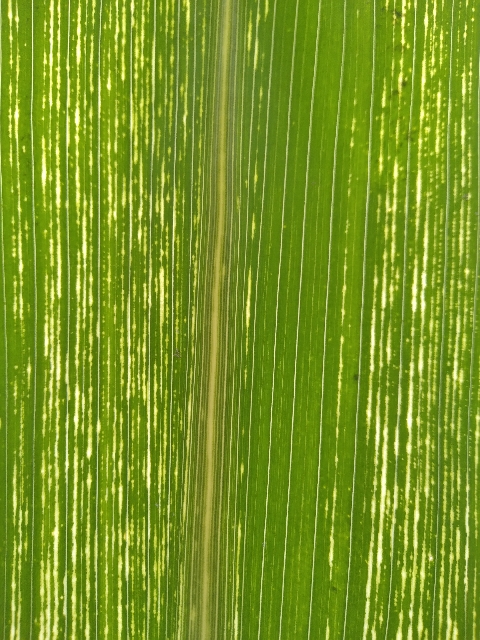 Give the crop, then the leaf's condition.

maize, maize streak virus
